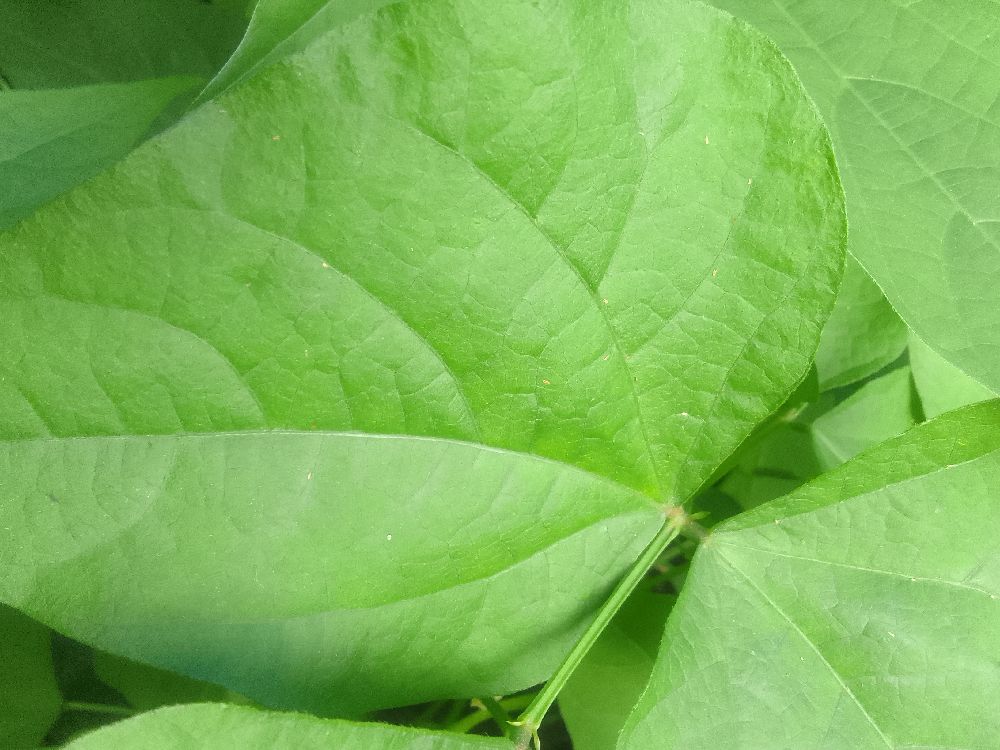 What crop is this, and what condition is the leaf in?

common bean, healthy
